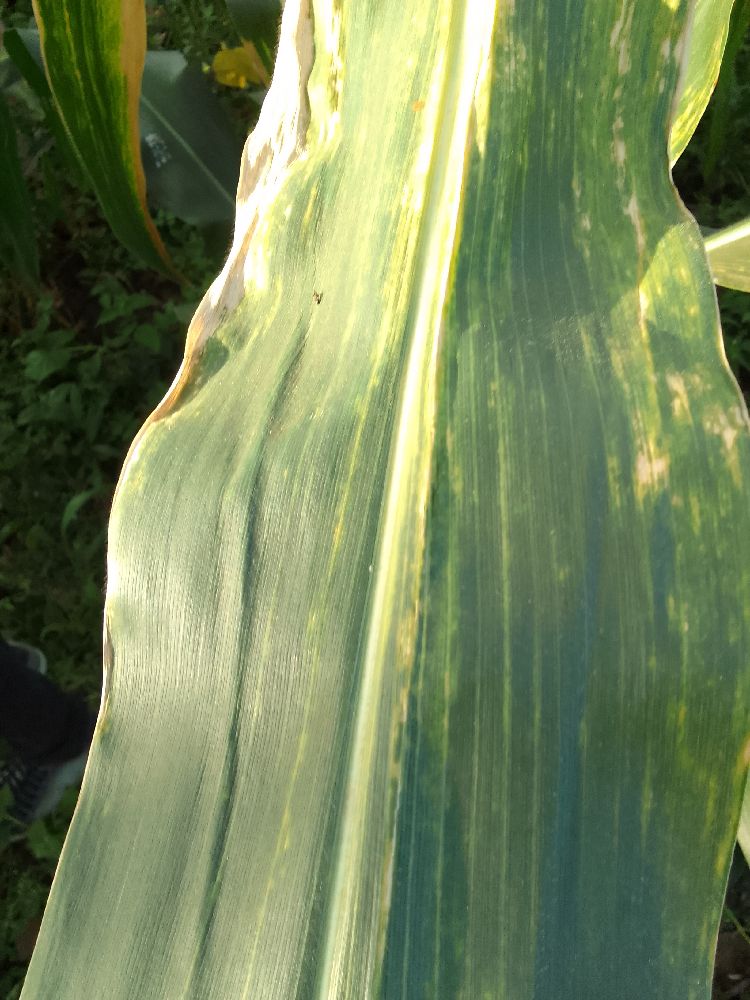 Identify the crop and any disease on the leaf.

maize, maize lethal necrosis
